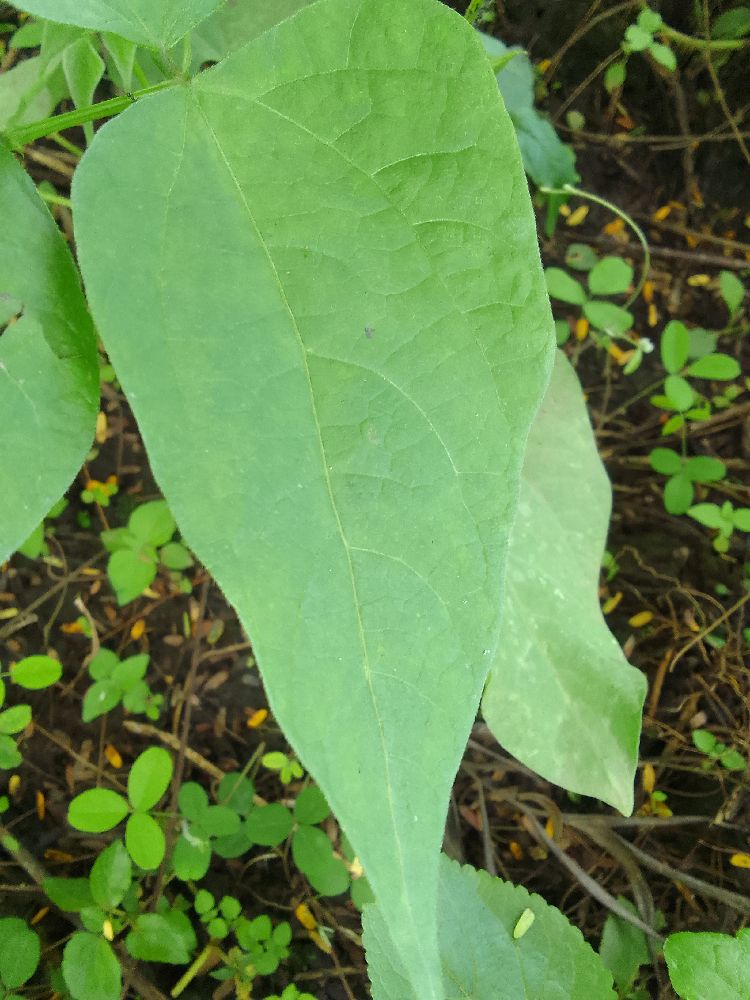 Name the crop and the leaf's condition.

common bean, healthy
